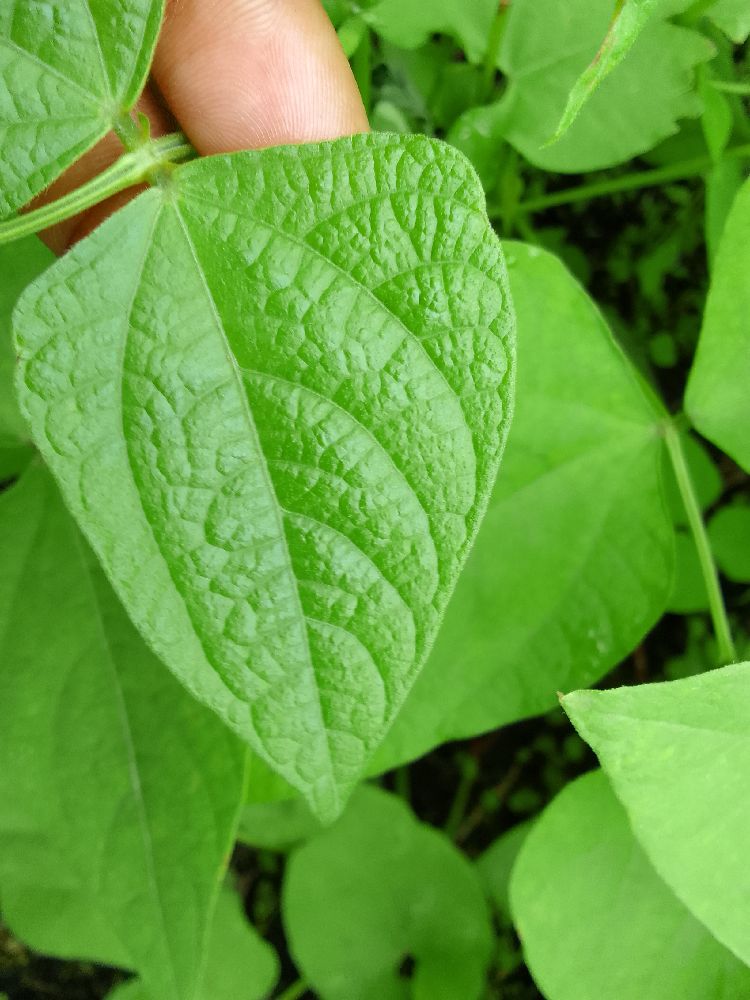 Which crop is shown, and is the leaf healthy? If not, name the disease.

common bean, healthy
